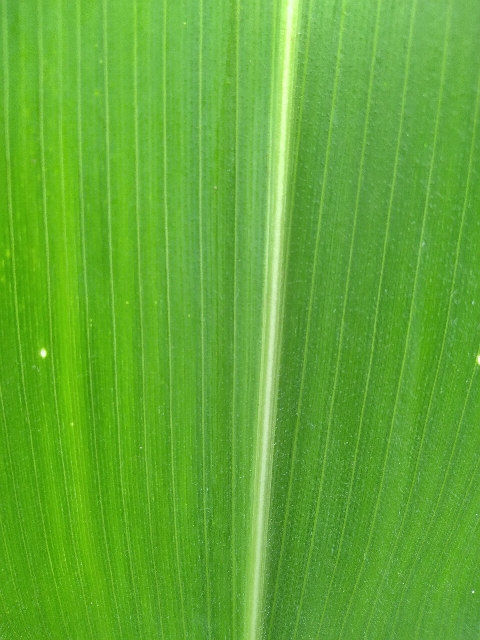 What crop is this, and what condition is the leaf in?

maize, healthy
